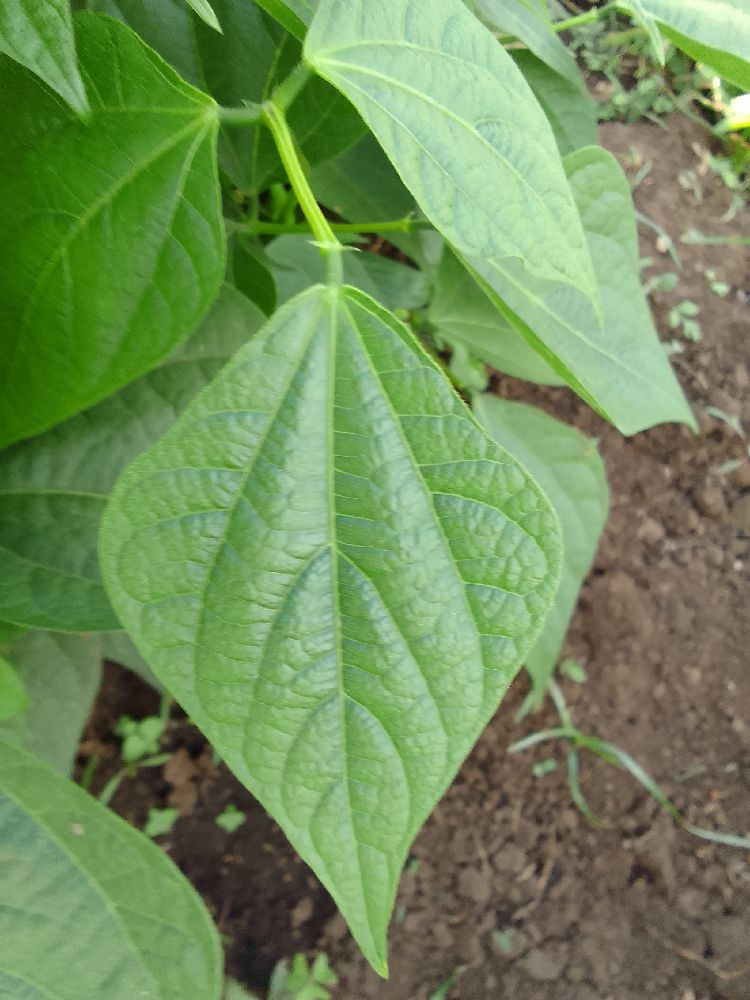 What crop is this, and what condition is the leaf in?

common bean, healthy
